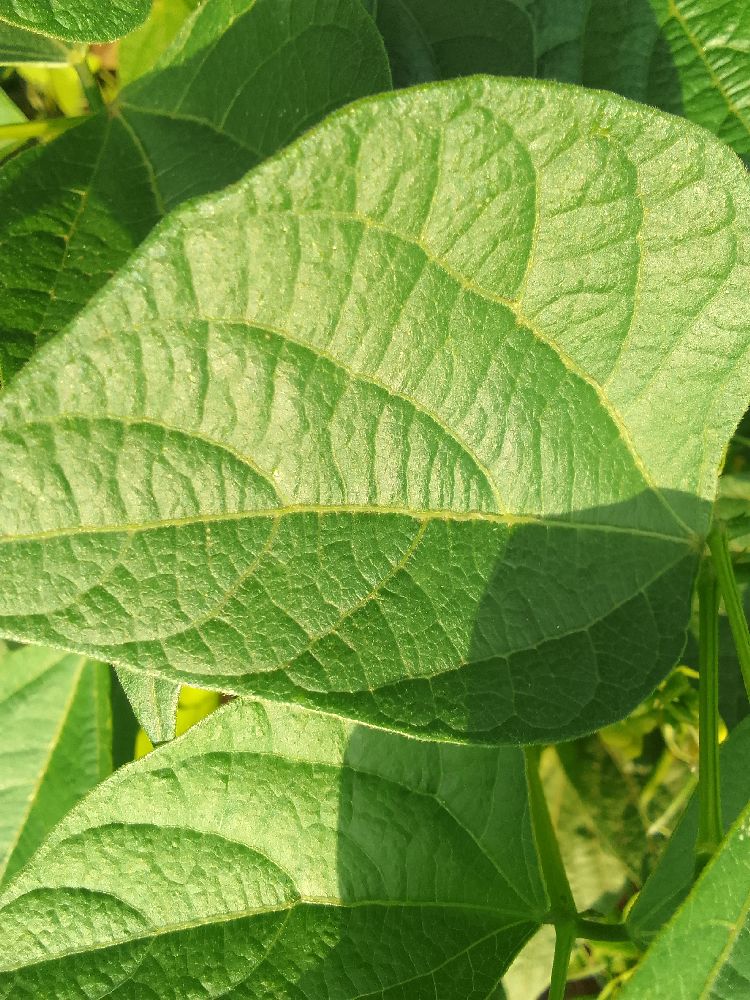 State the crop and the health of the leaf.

common bean, healthy
